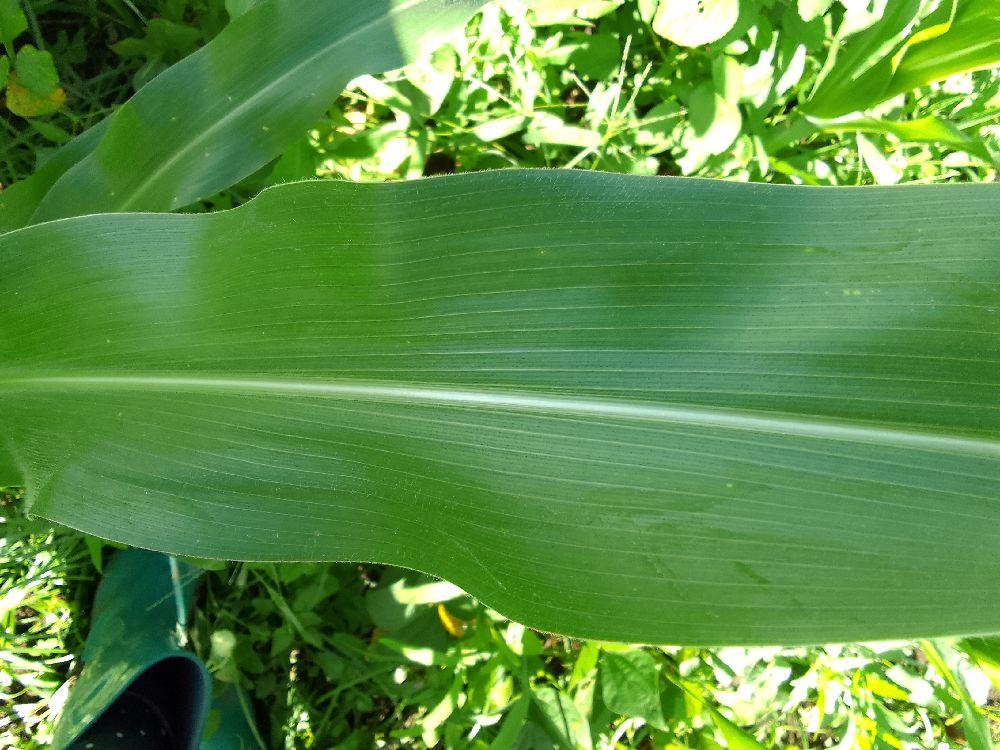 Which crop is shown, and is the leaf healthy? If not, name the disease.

maize, healthy
